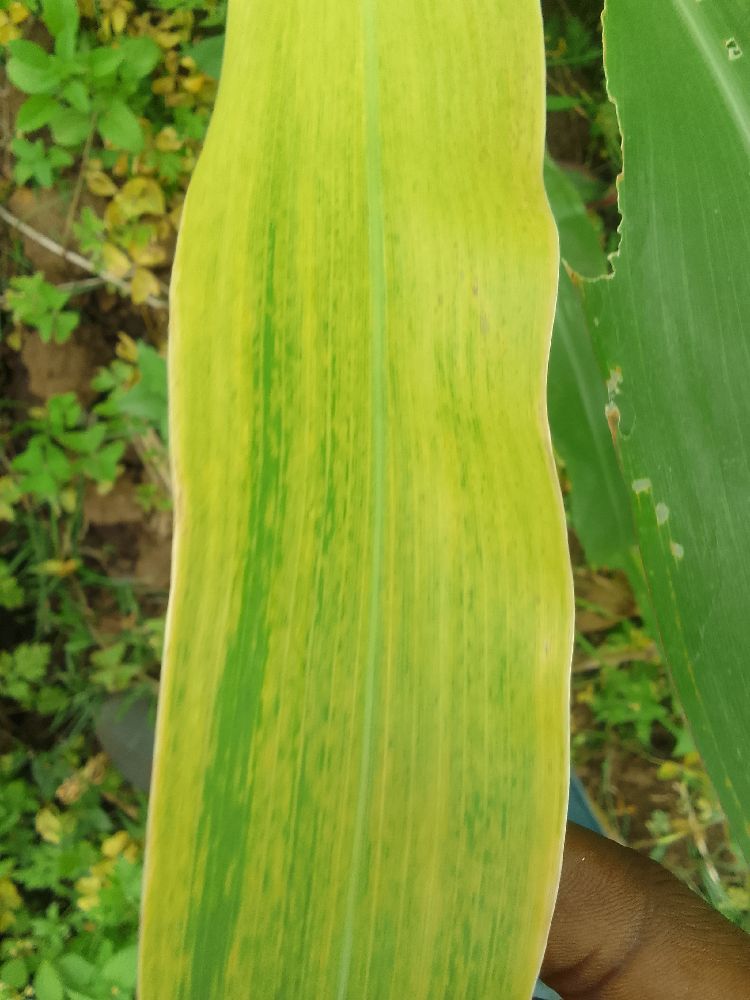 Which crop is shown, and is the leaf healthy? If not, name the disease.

maize, maize lethal necrosis
